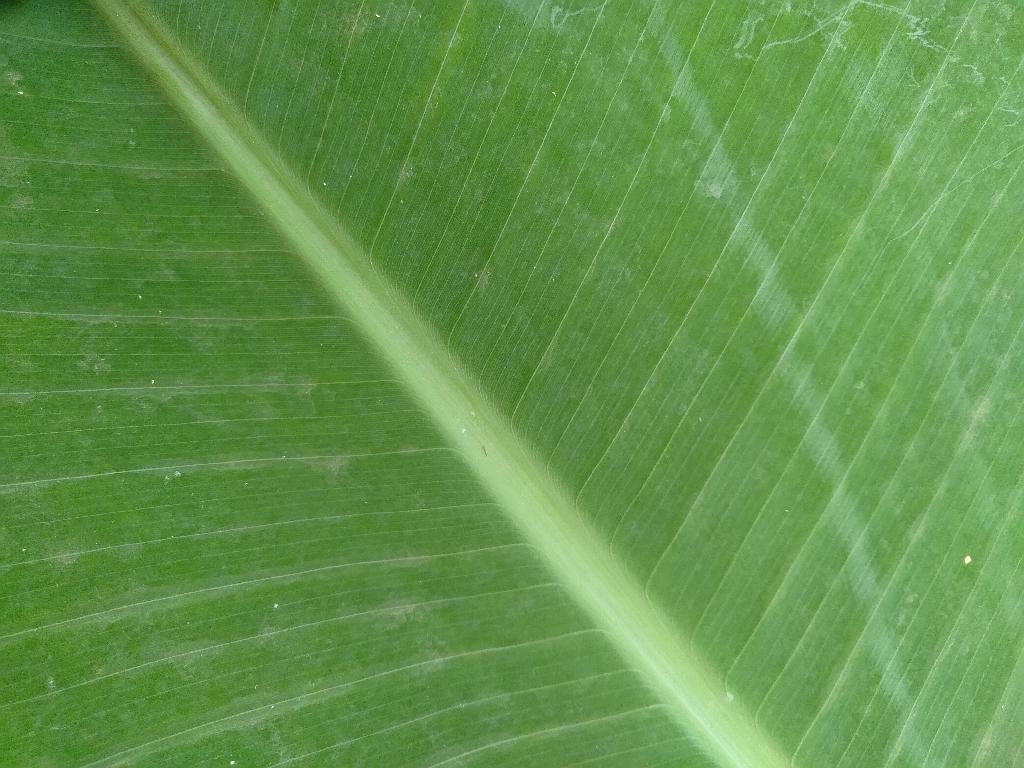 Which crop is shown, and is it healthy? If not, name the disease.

banana, healthy
